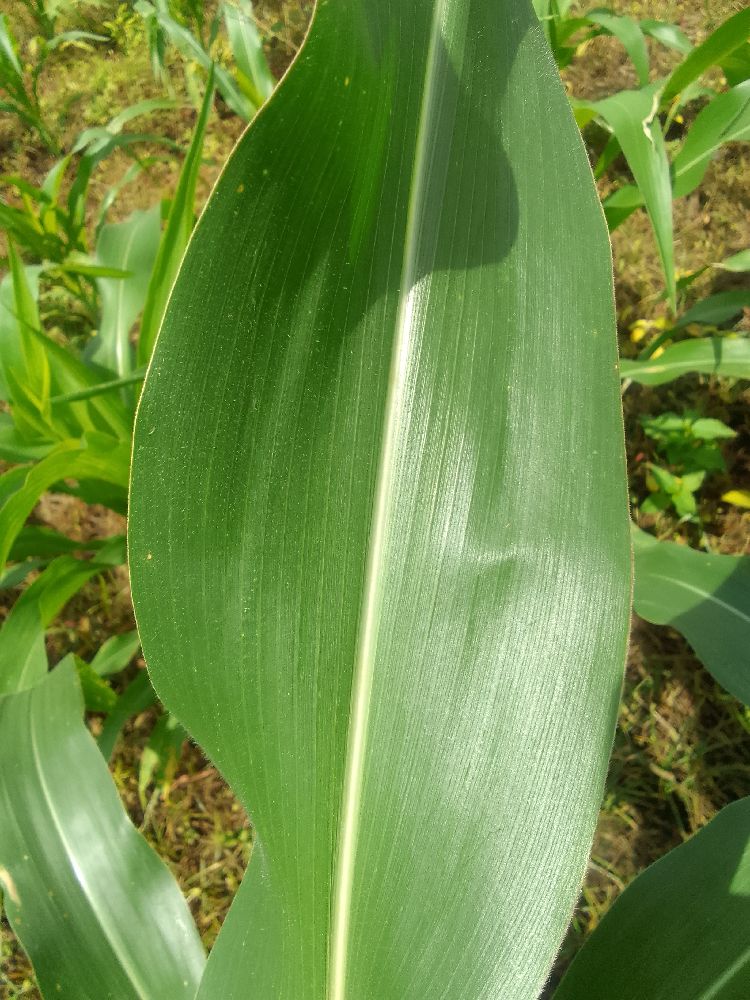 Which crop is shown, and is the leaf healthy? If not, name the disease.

maize, healthy
